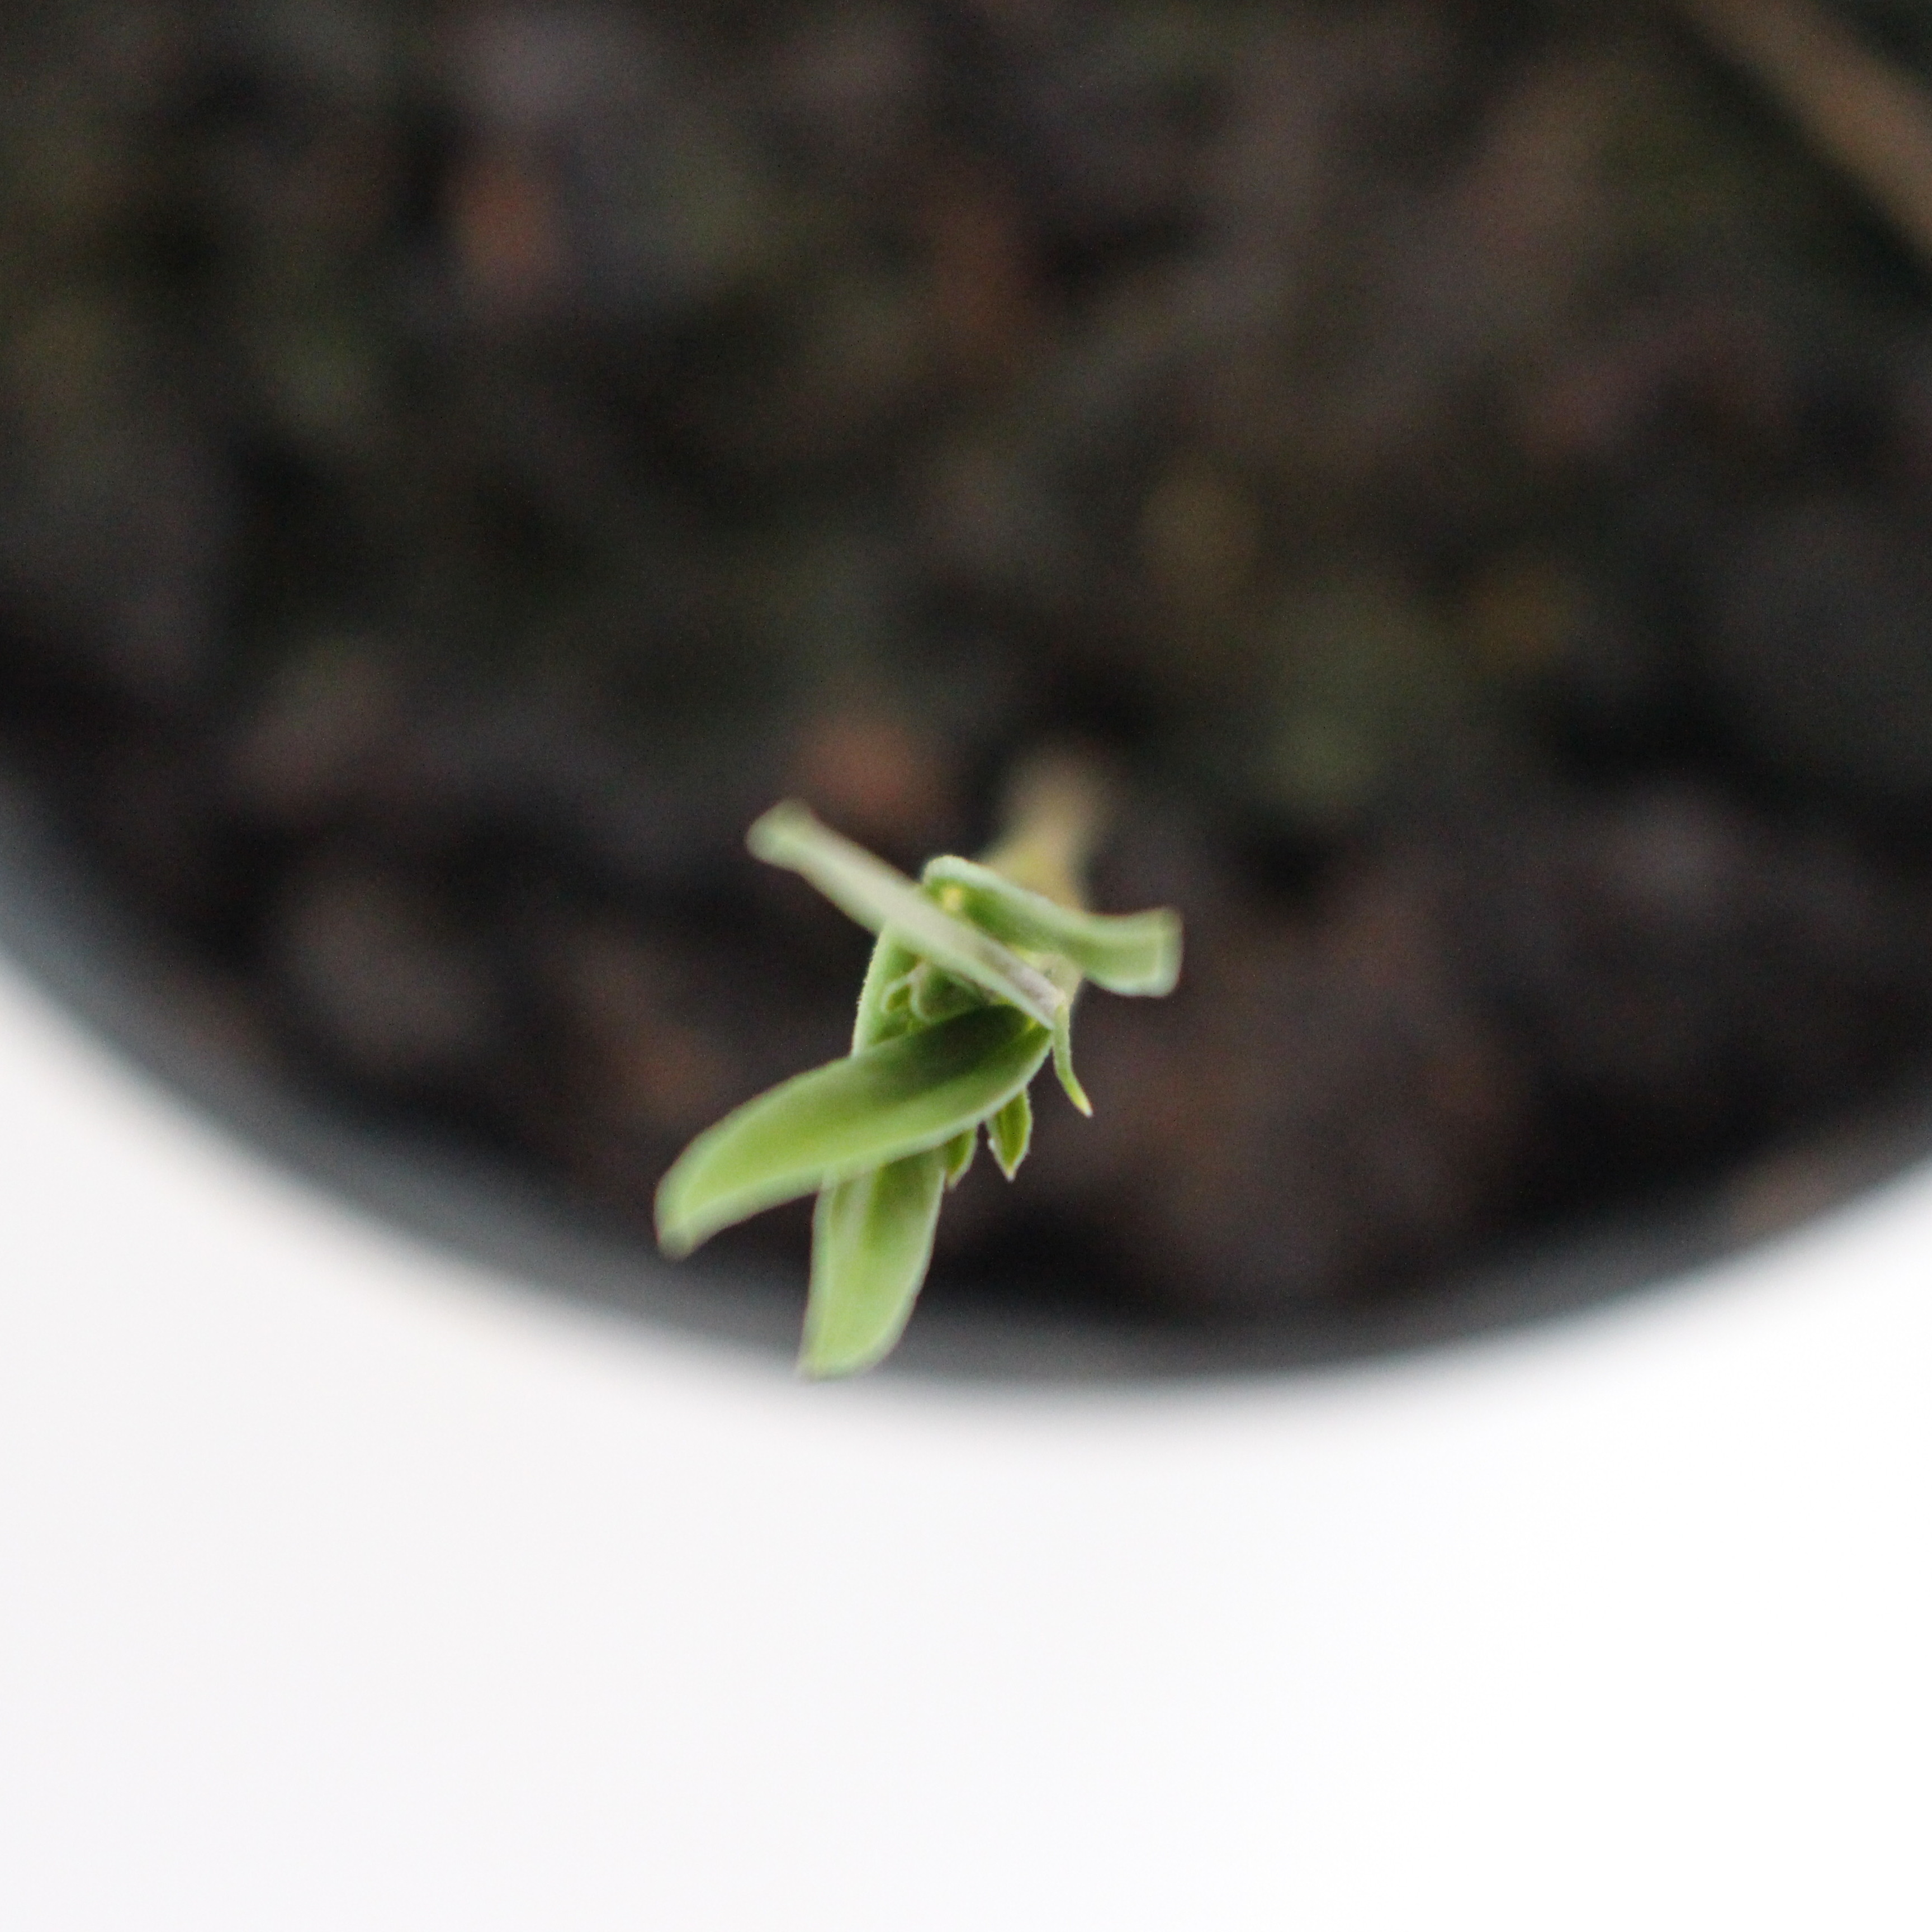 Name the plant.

Vicia sativa
